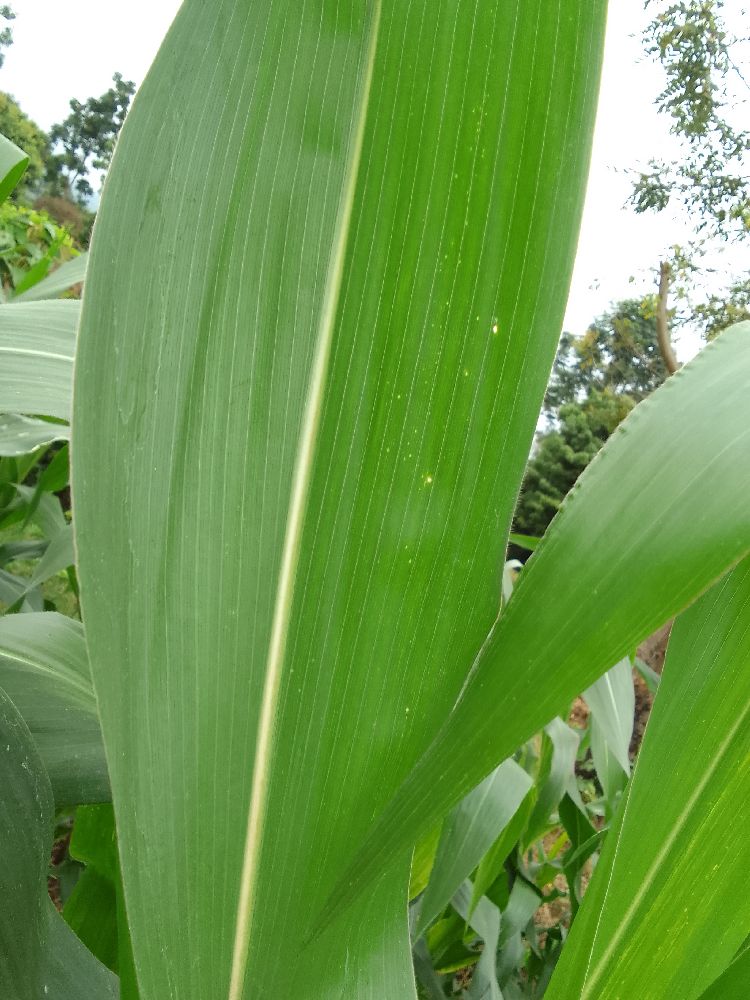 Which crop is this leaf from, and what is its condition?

maize, healthy
